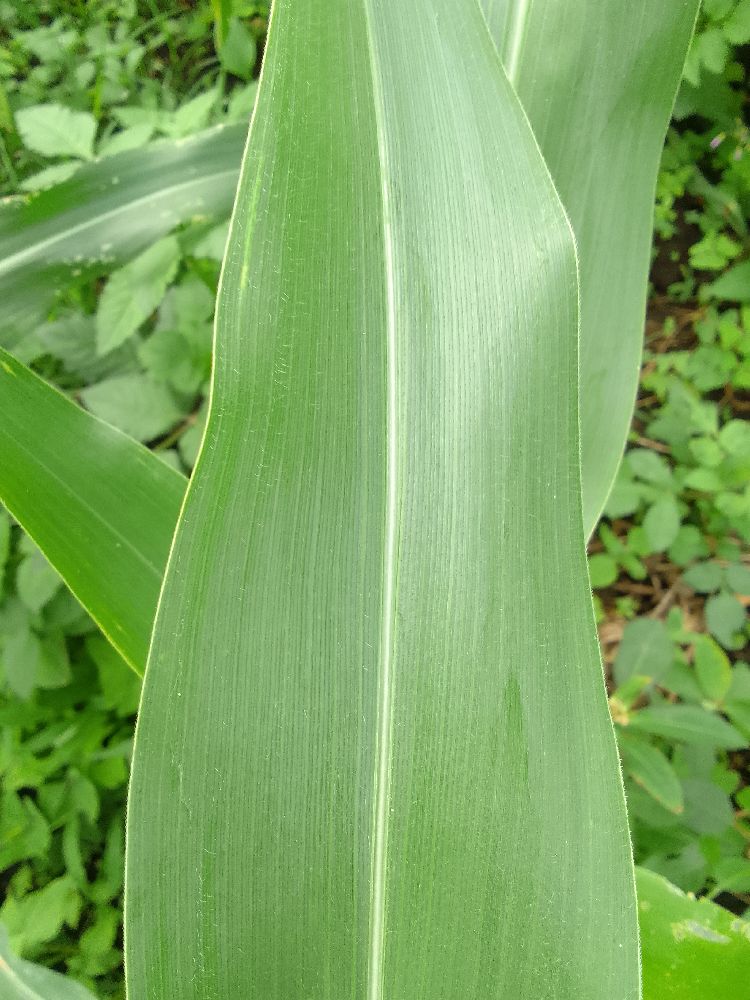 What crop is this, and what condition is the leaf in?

maize, healthy
